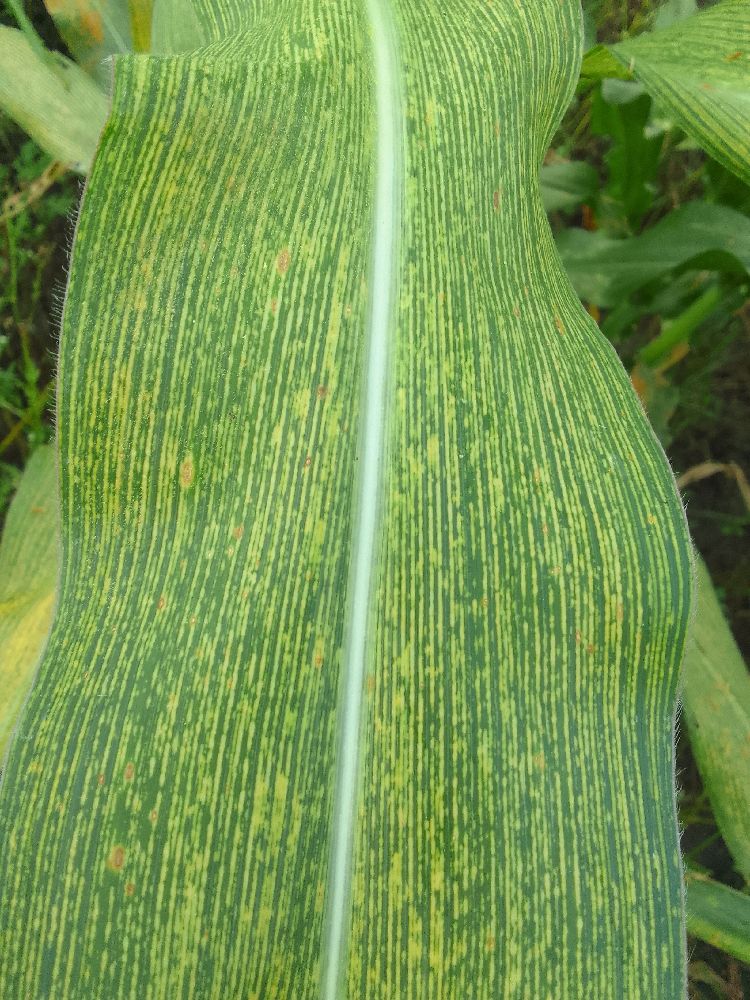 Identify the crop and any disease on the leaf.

maize, maize streak virus
